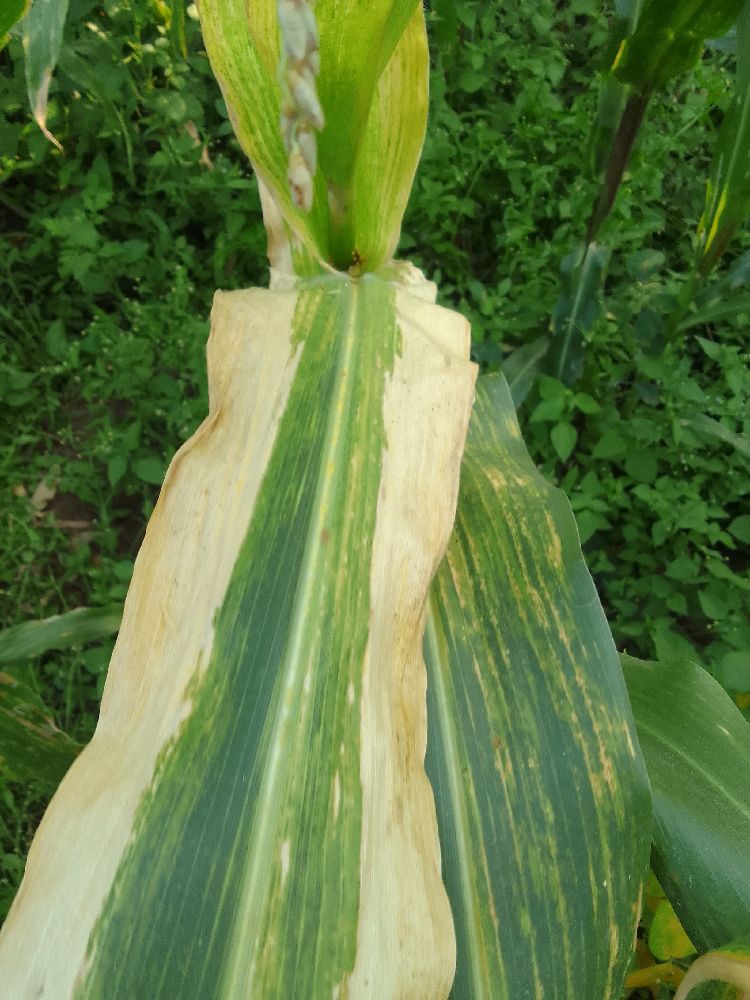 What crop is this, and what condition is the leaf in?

maize, maize lethal necrosis
